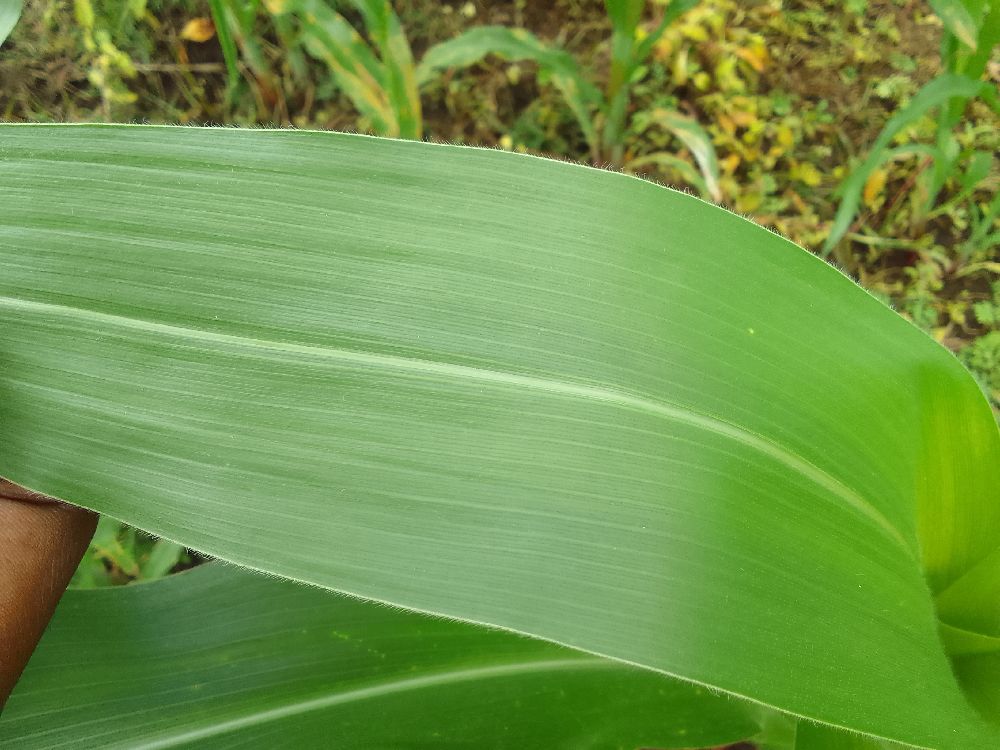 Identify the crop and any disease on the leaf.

maize, healthy
